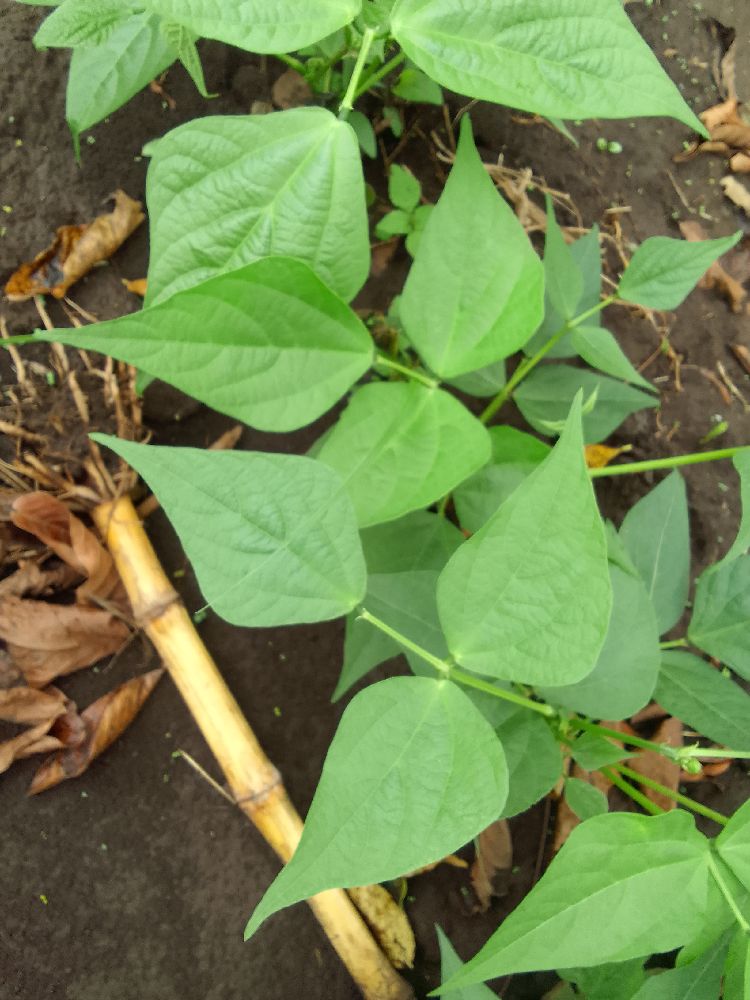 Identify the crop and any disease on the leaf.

common bean, healthy
